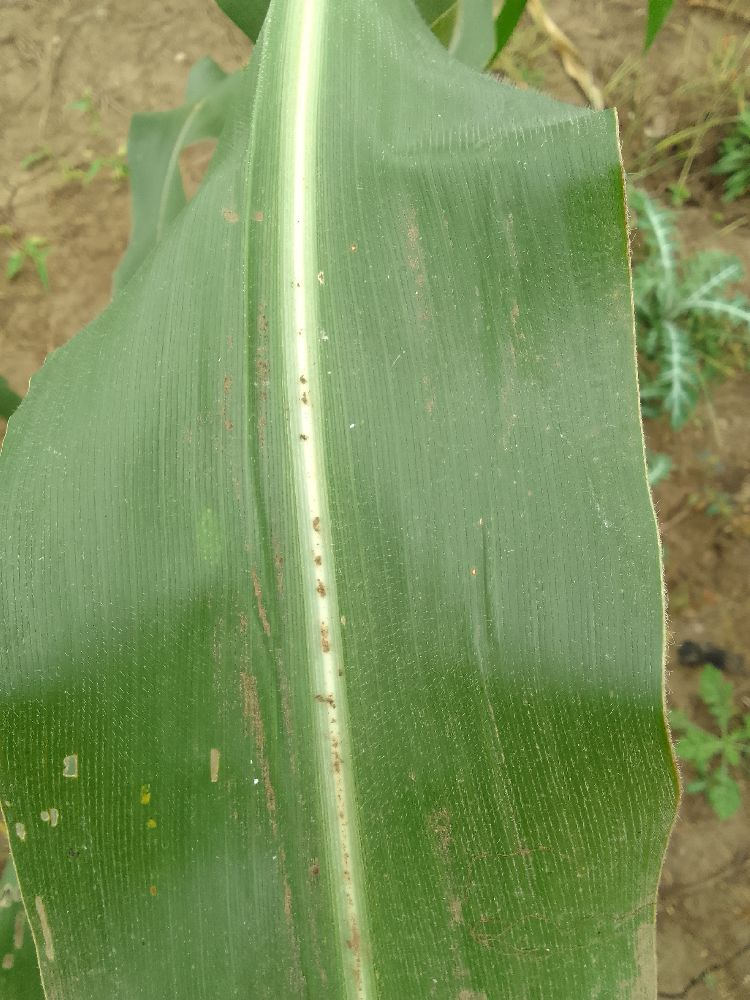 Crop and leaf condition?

maize, healthy
